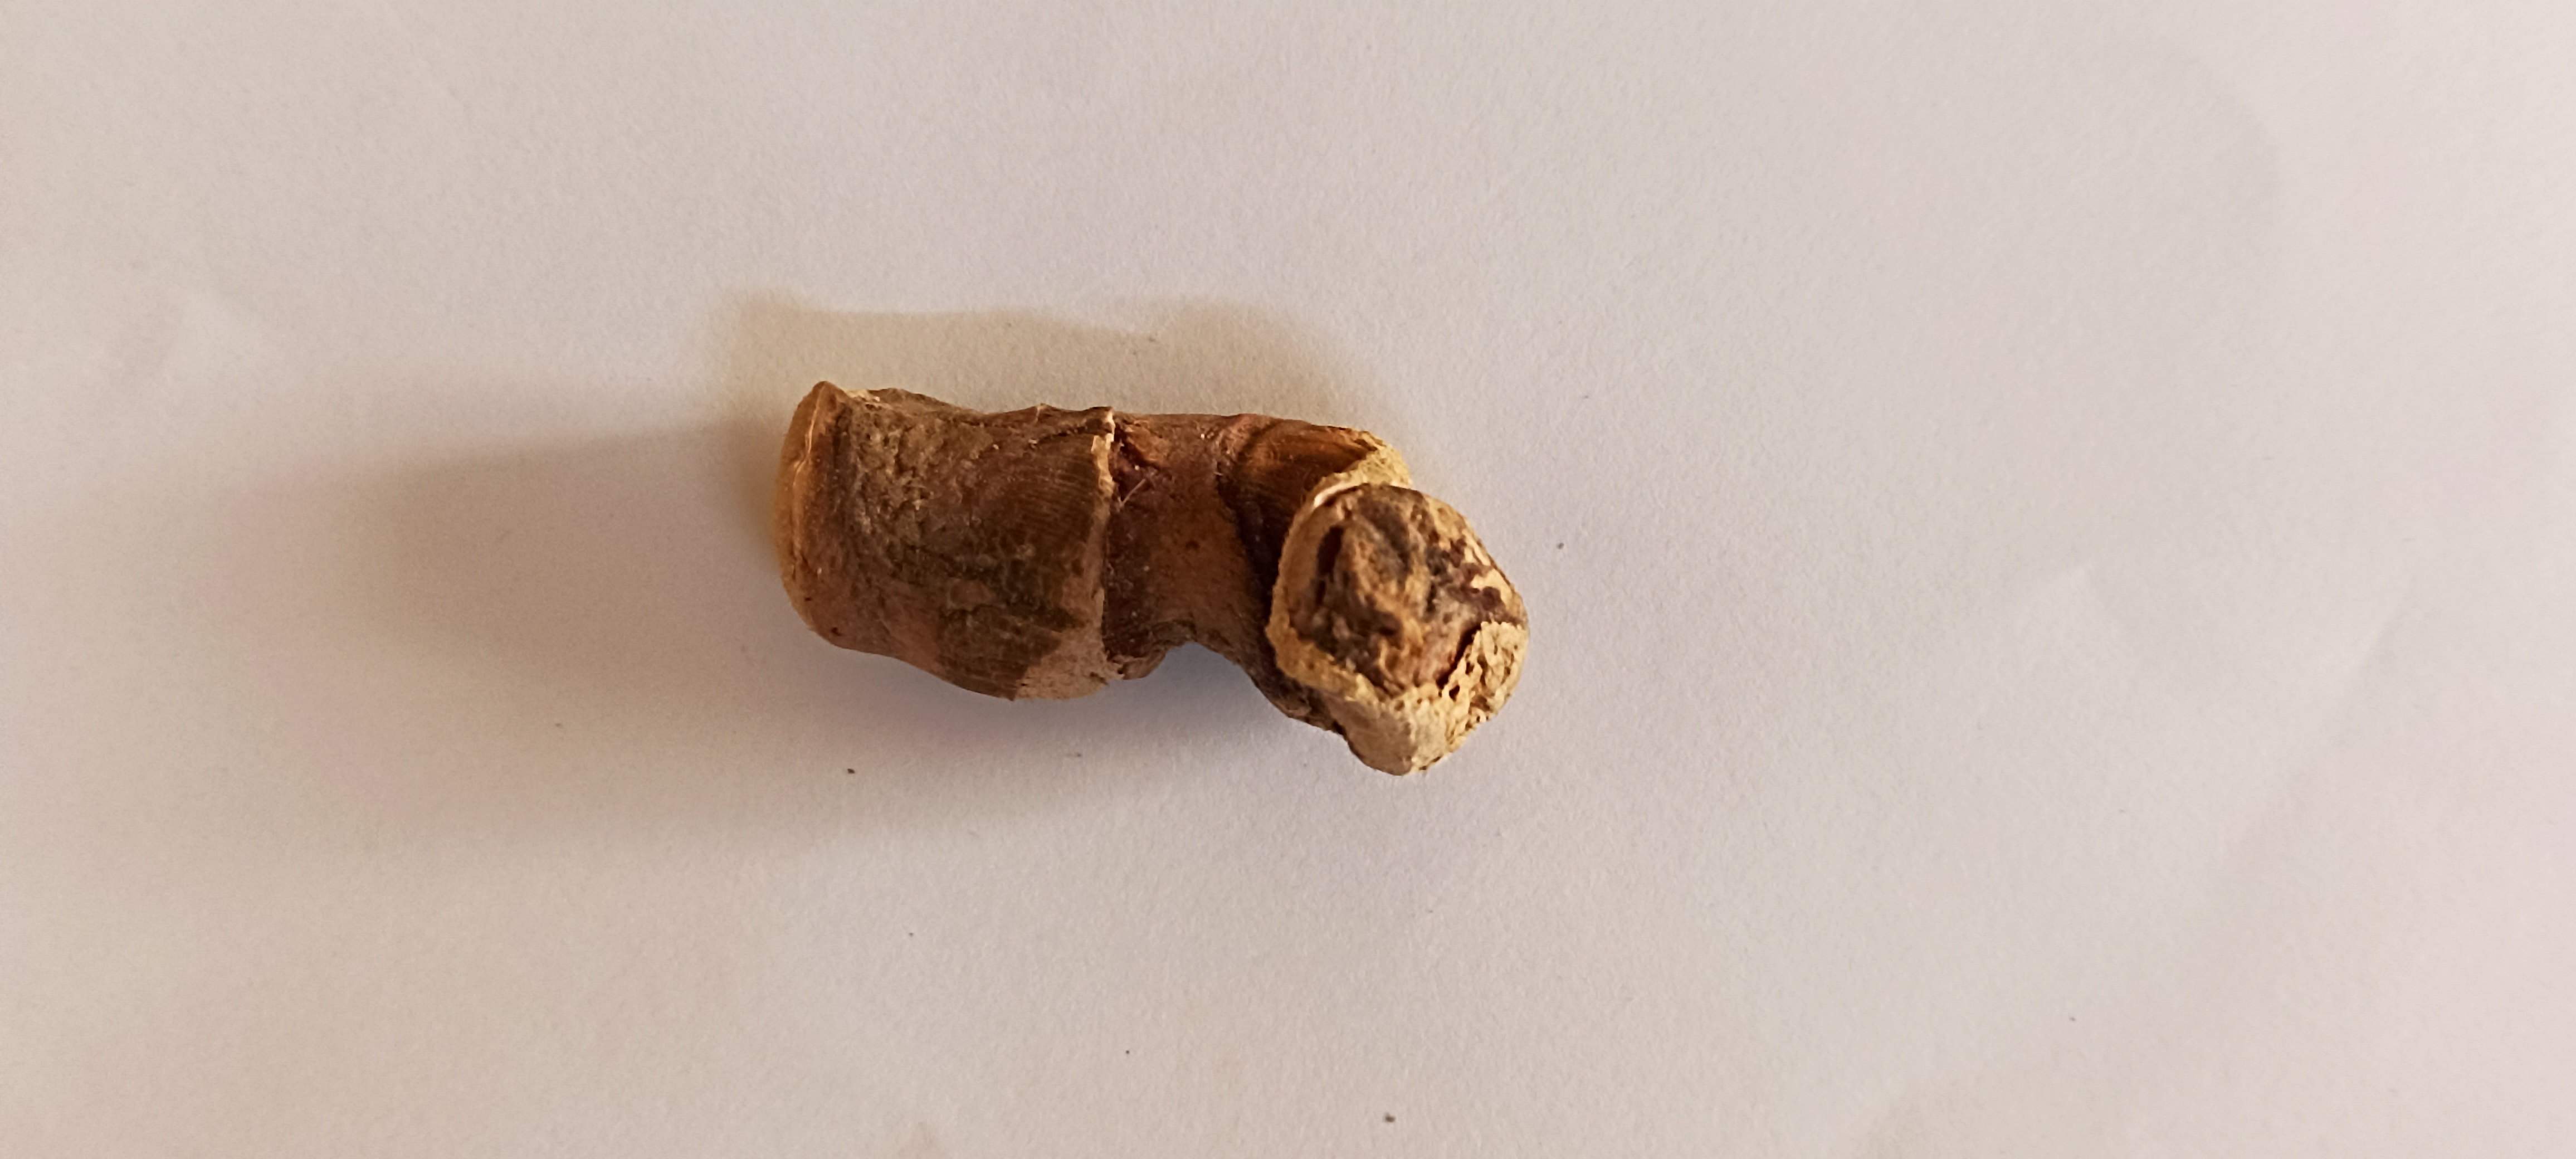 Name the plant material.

vekhand
